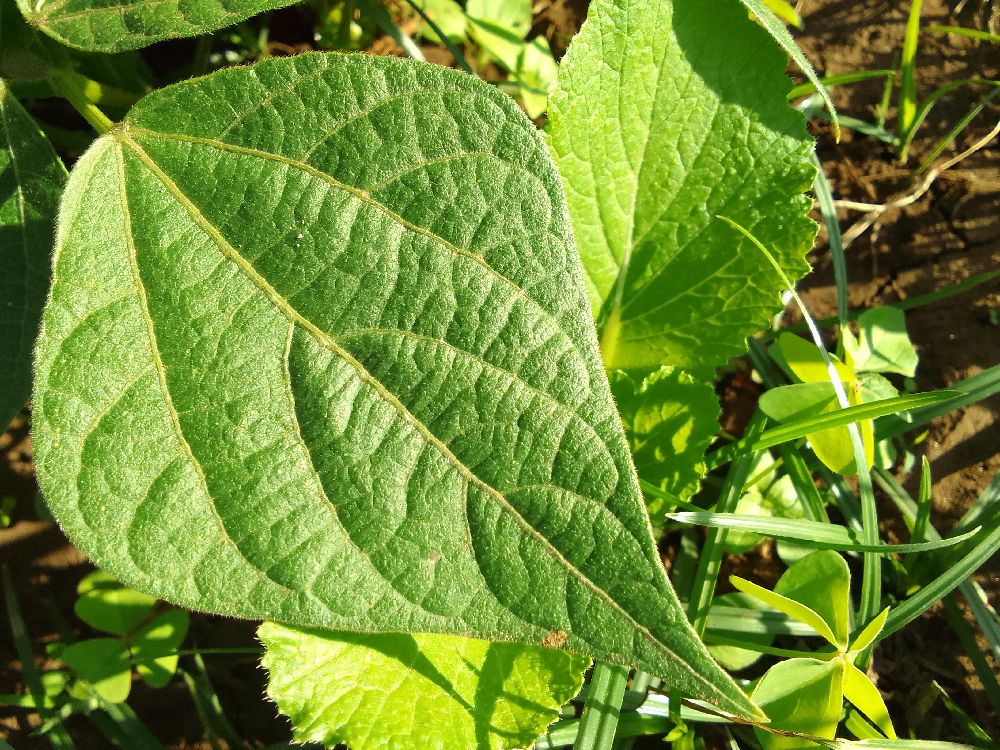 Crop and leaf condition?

common bean, healthy
